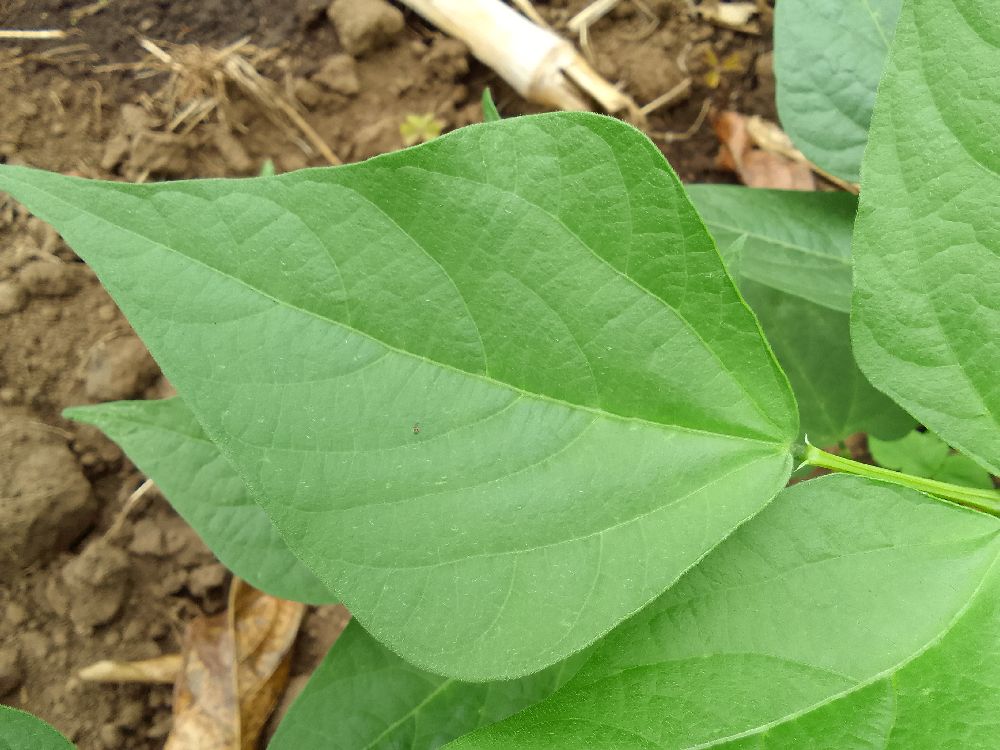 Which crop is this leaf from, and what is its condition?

common bean, healthy
